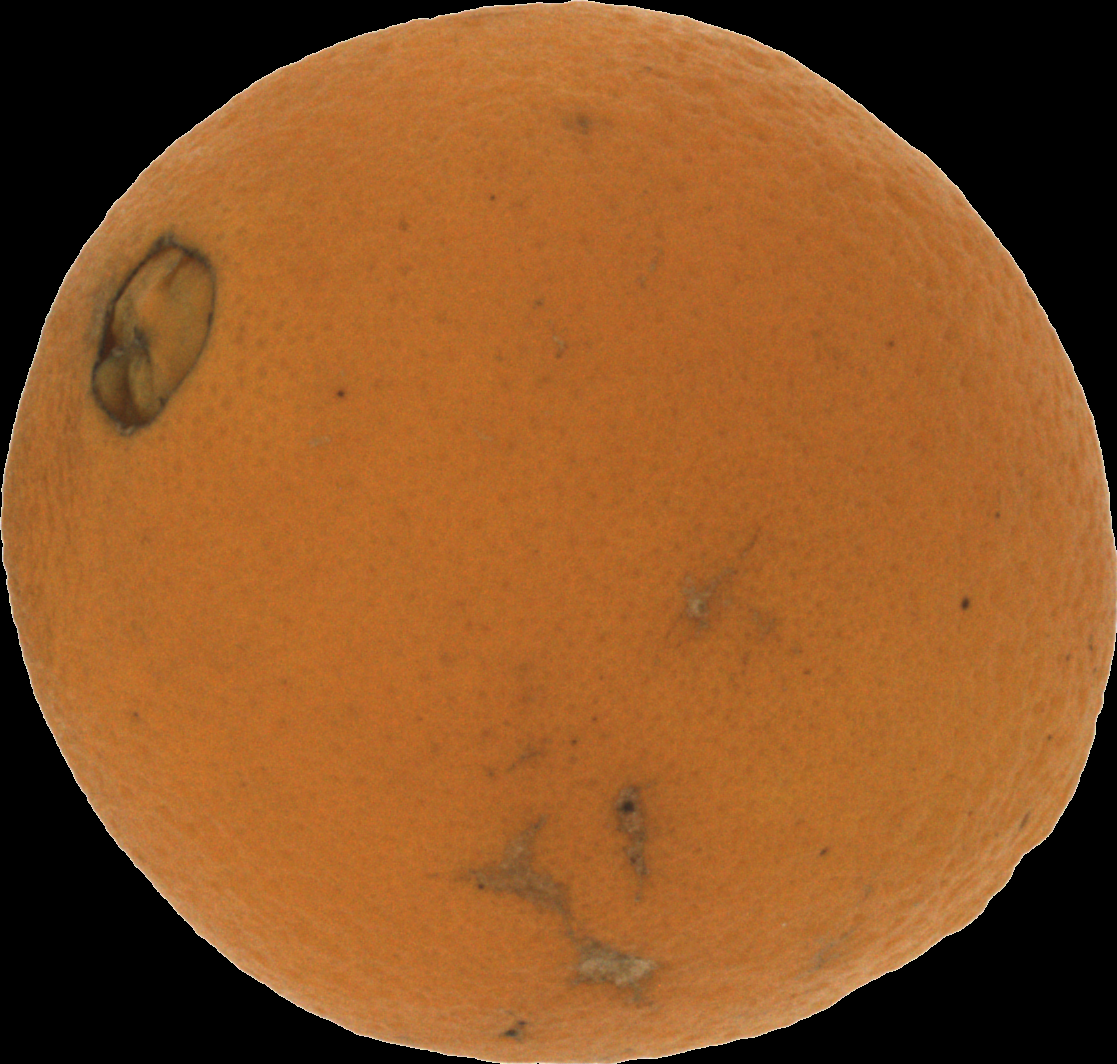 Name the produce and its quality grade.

orange, bad
